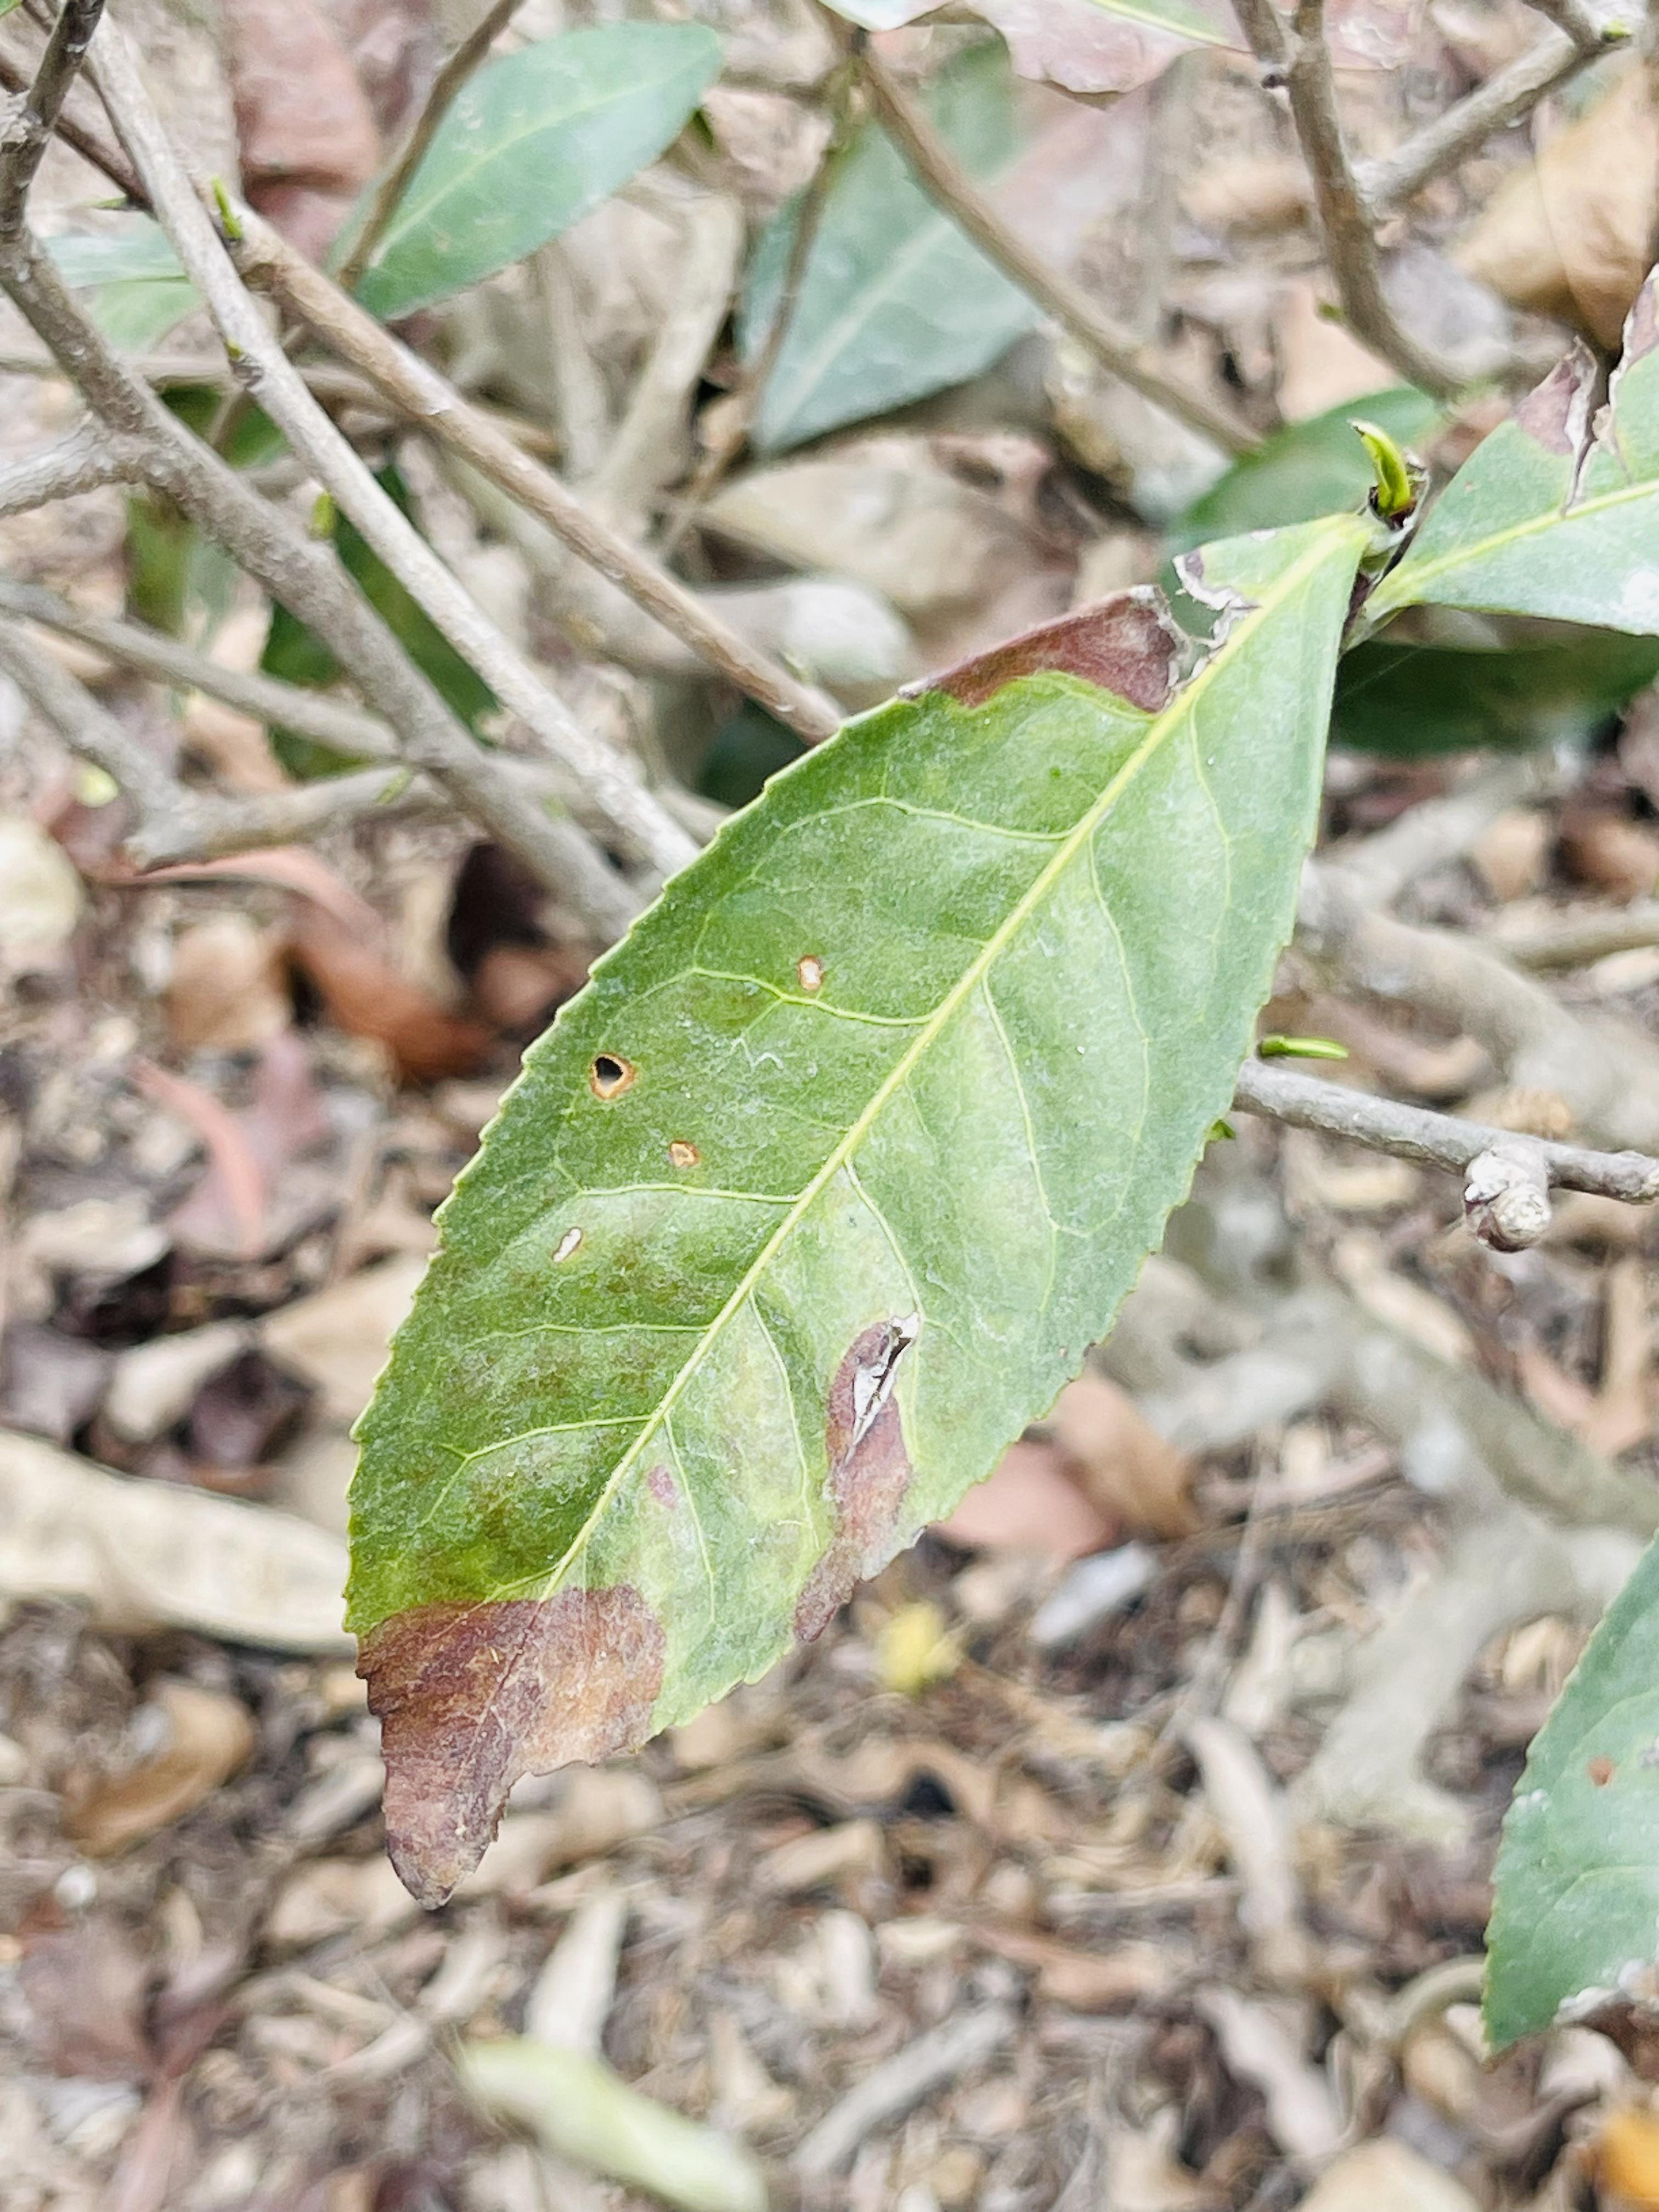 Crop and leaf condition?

tea, blight
